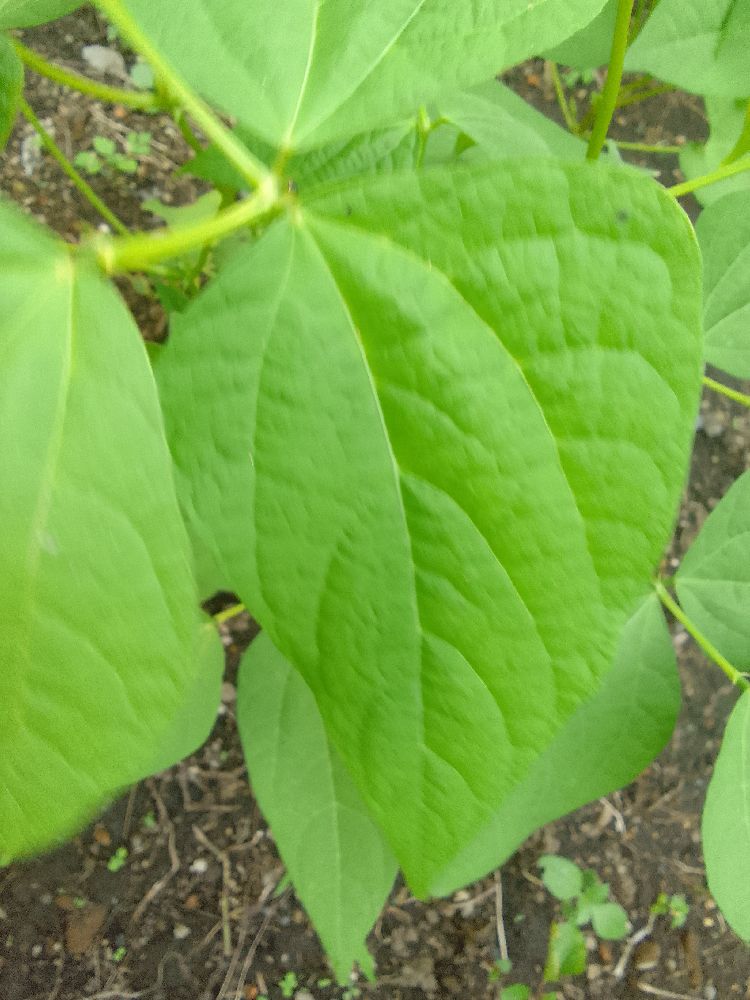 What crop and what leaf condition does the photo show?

common bean, healthy
